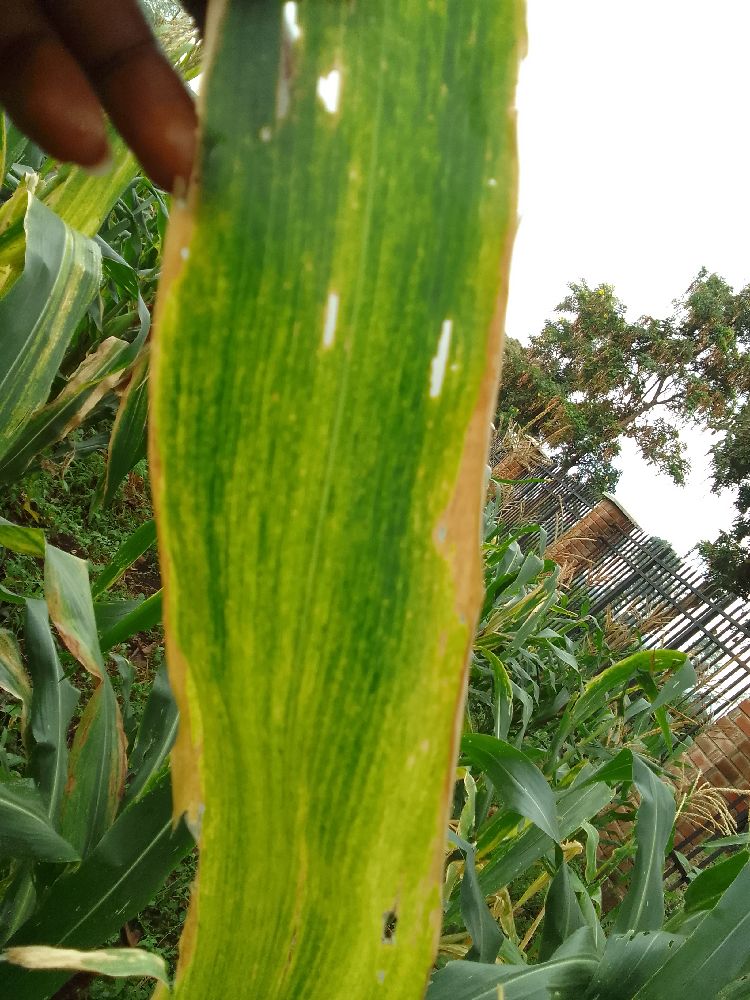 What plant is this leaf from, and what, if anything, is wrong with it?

maize, maize lethal necrosis
